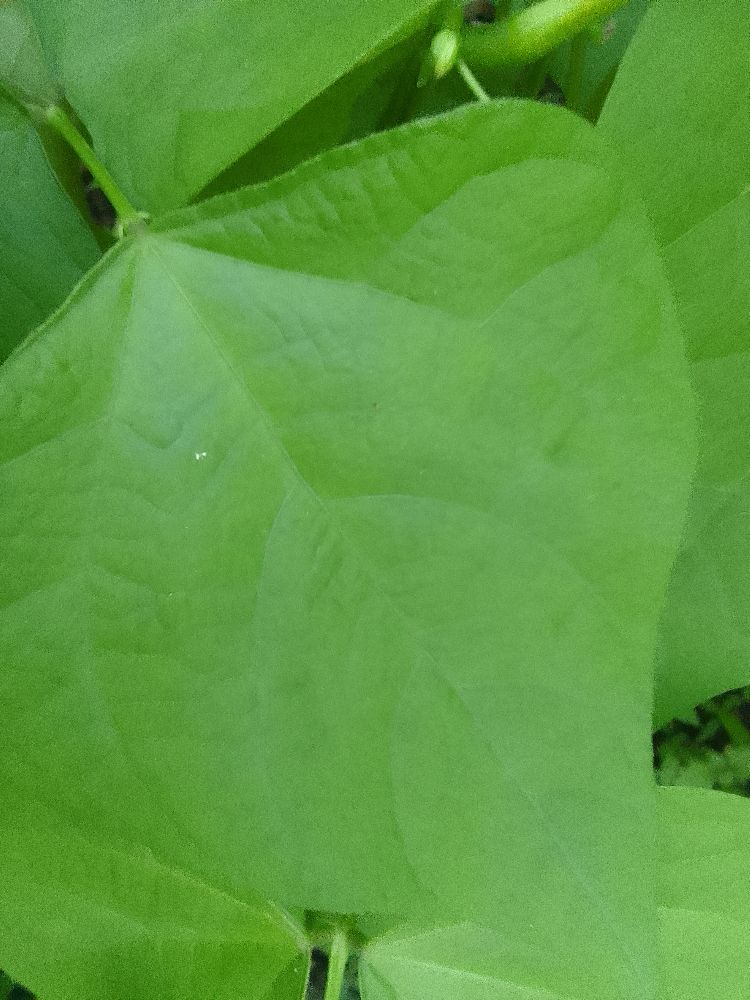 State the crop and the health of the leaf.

common bean, healthy
